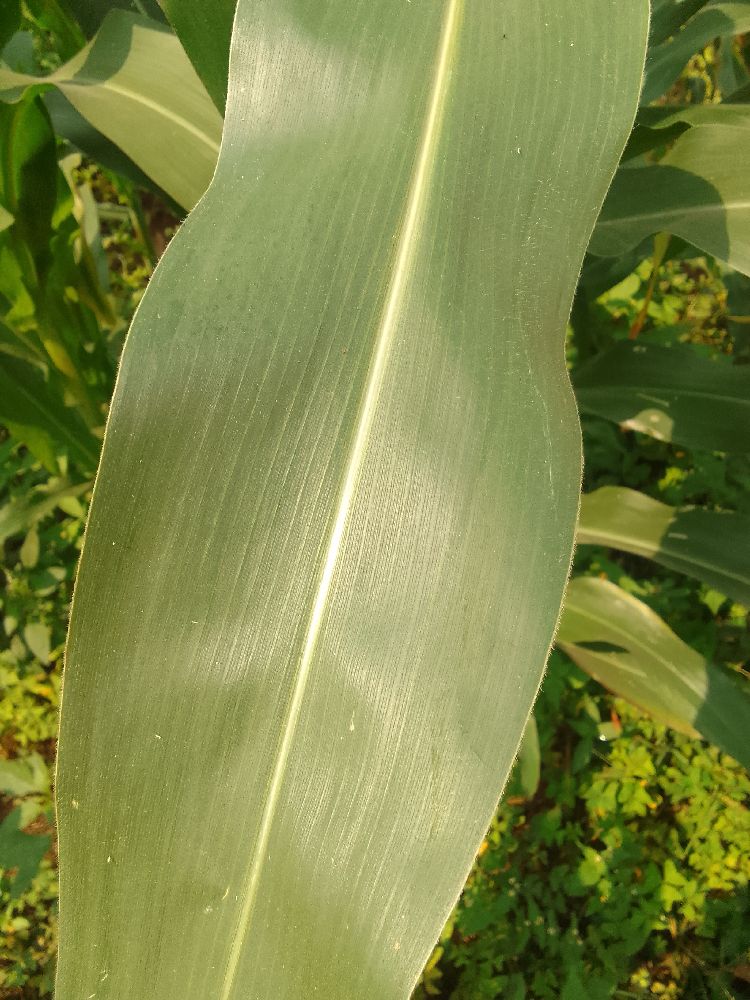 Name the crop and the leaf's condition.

maize, healthy
